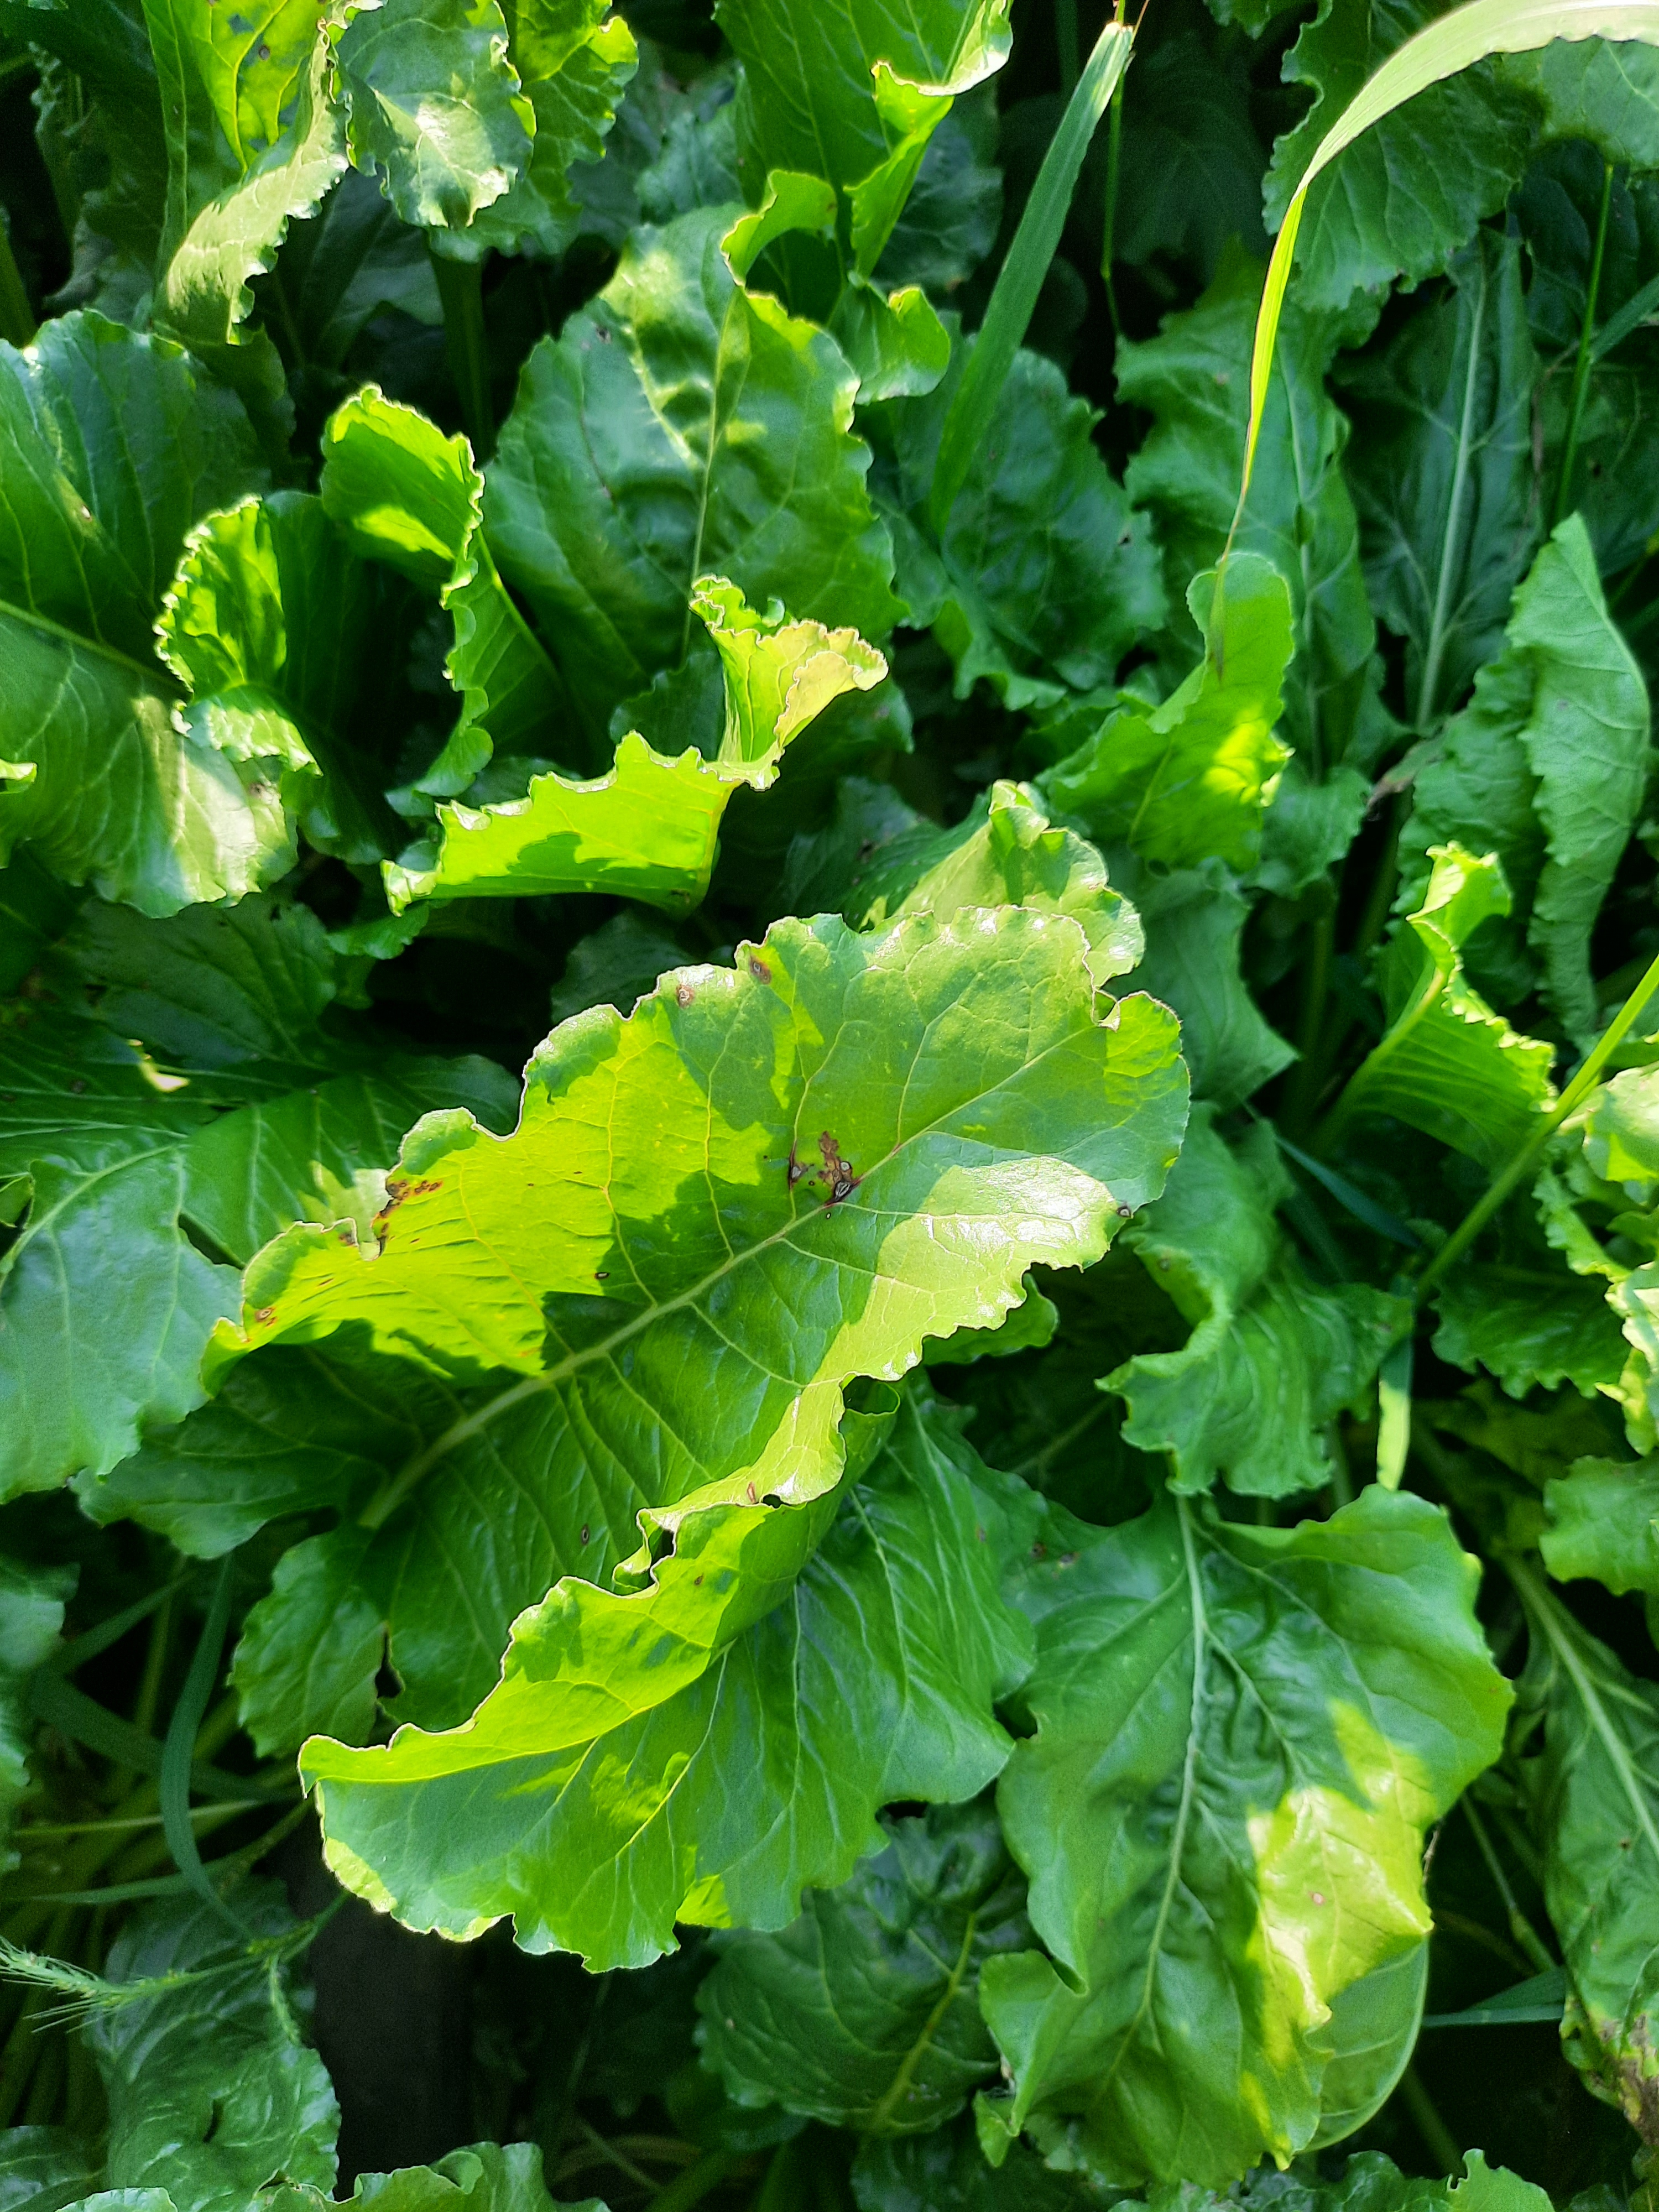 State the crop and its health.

beet, cercospora
